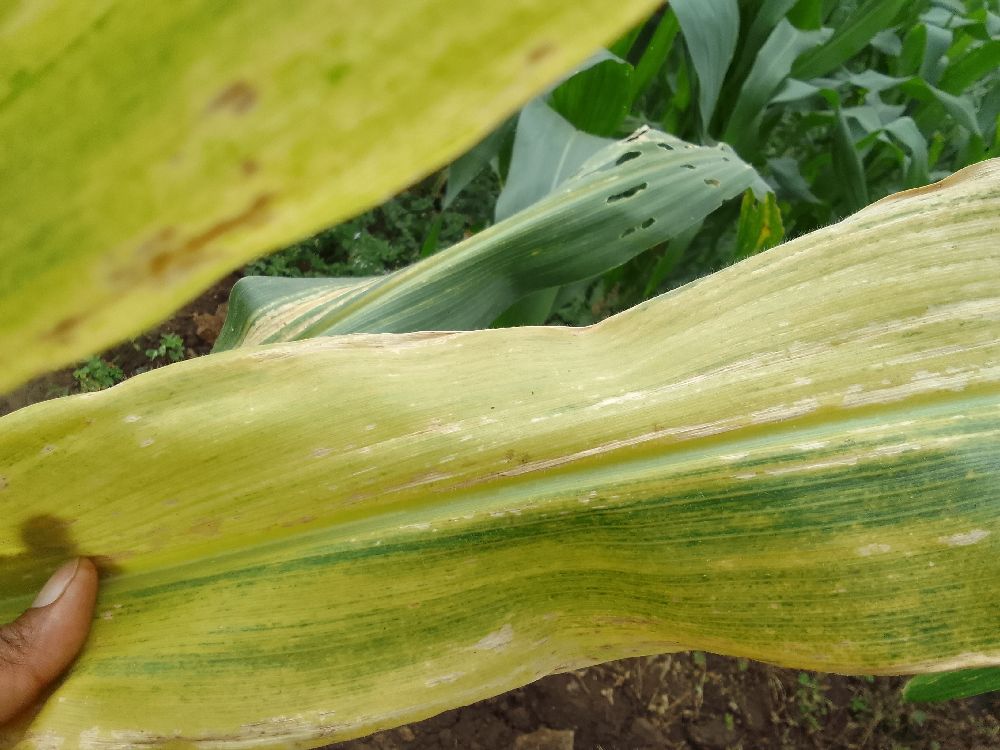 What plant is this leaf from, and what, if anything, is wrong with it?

maize, maize lethal necrosis
